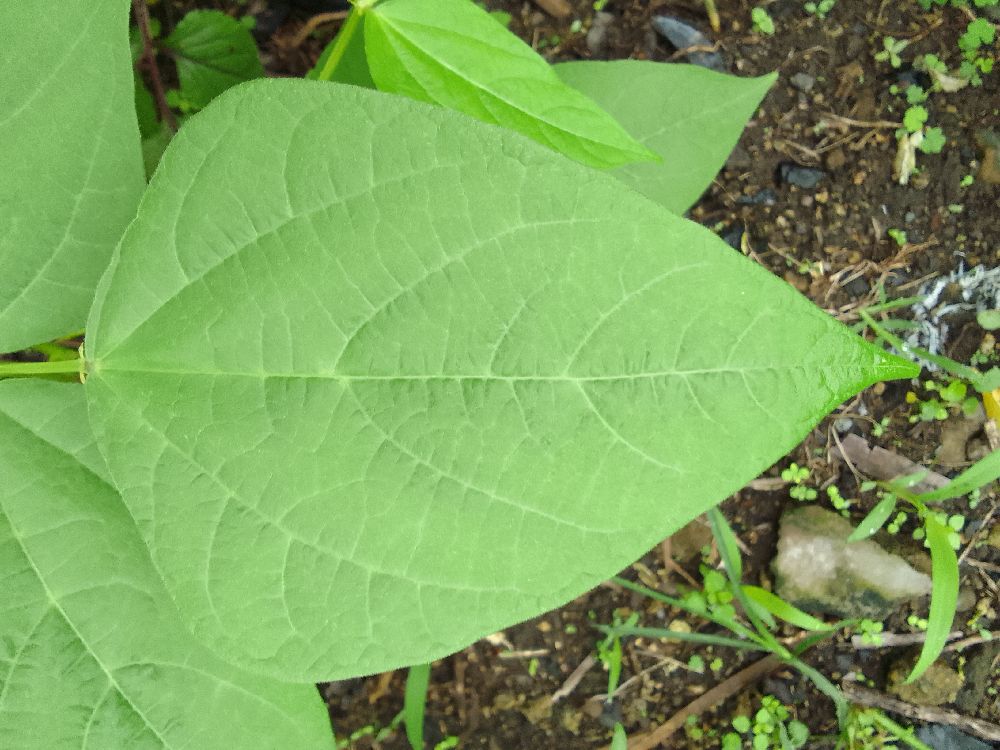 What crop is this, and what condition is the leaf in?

common bean, healthy
